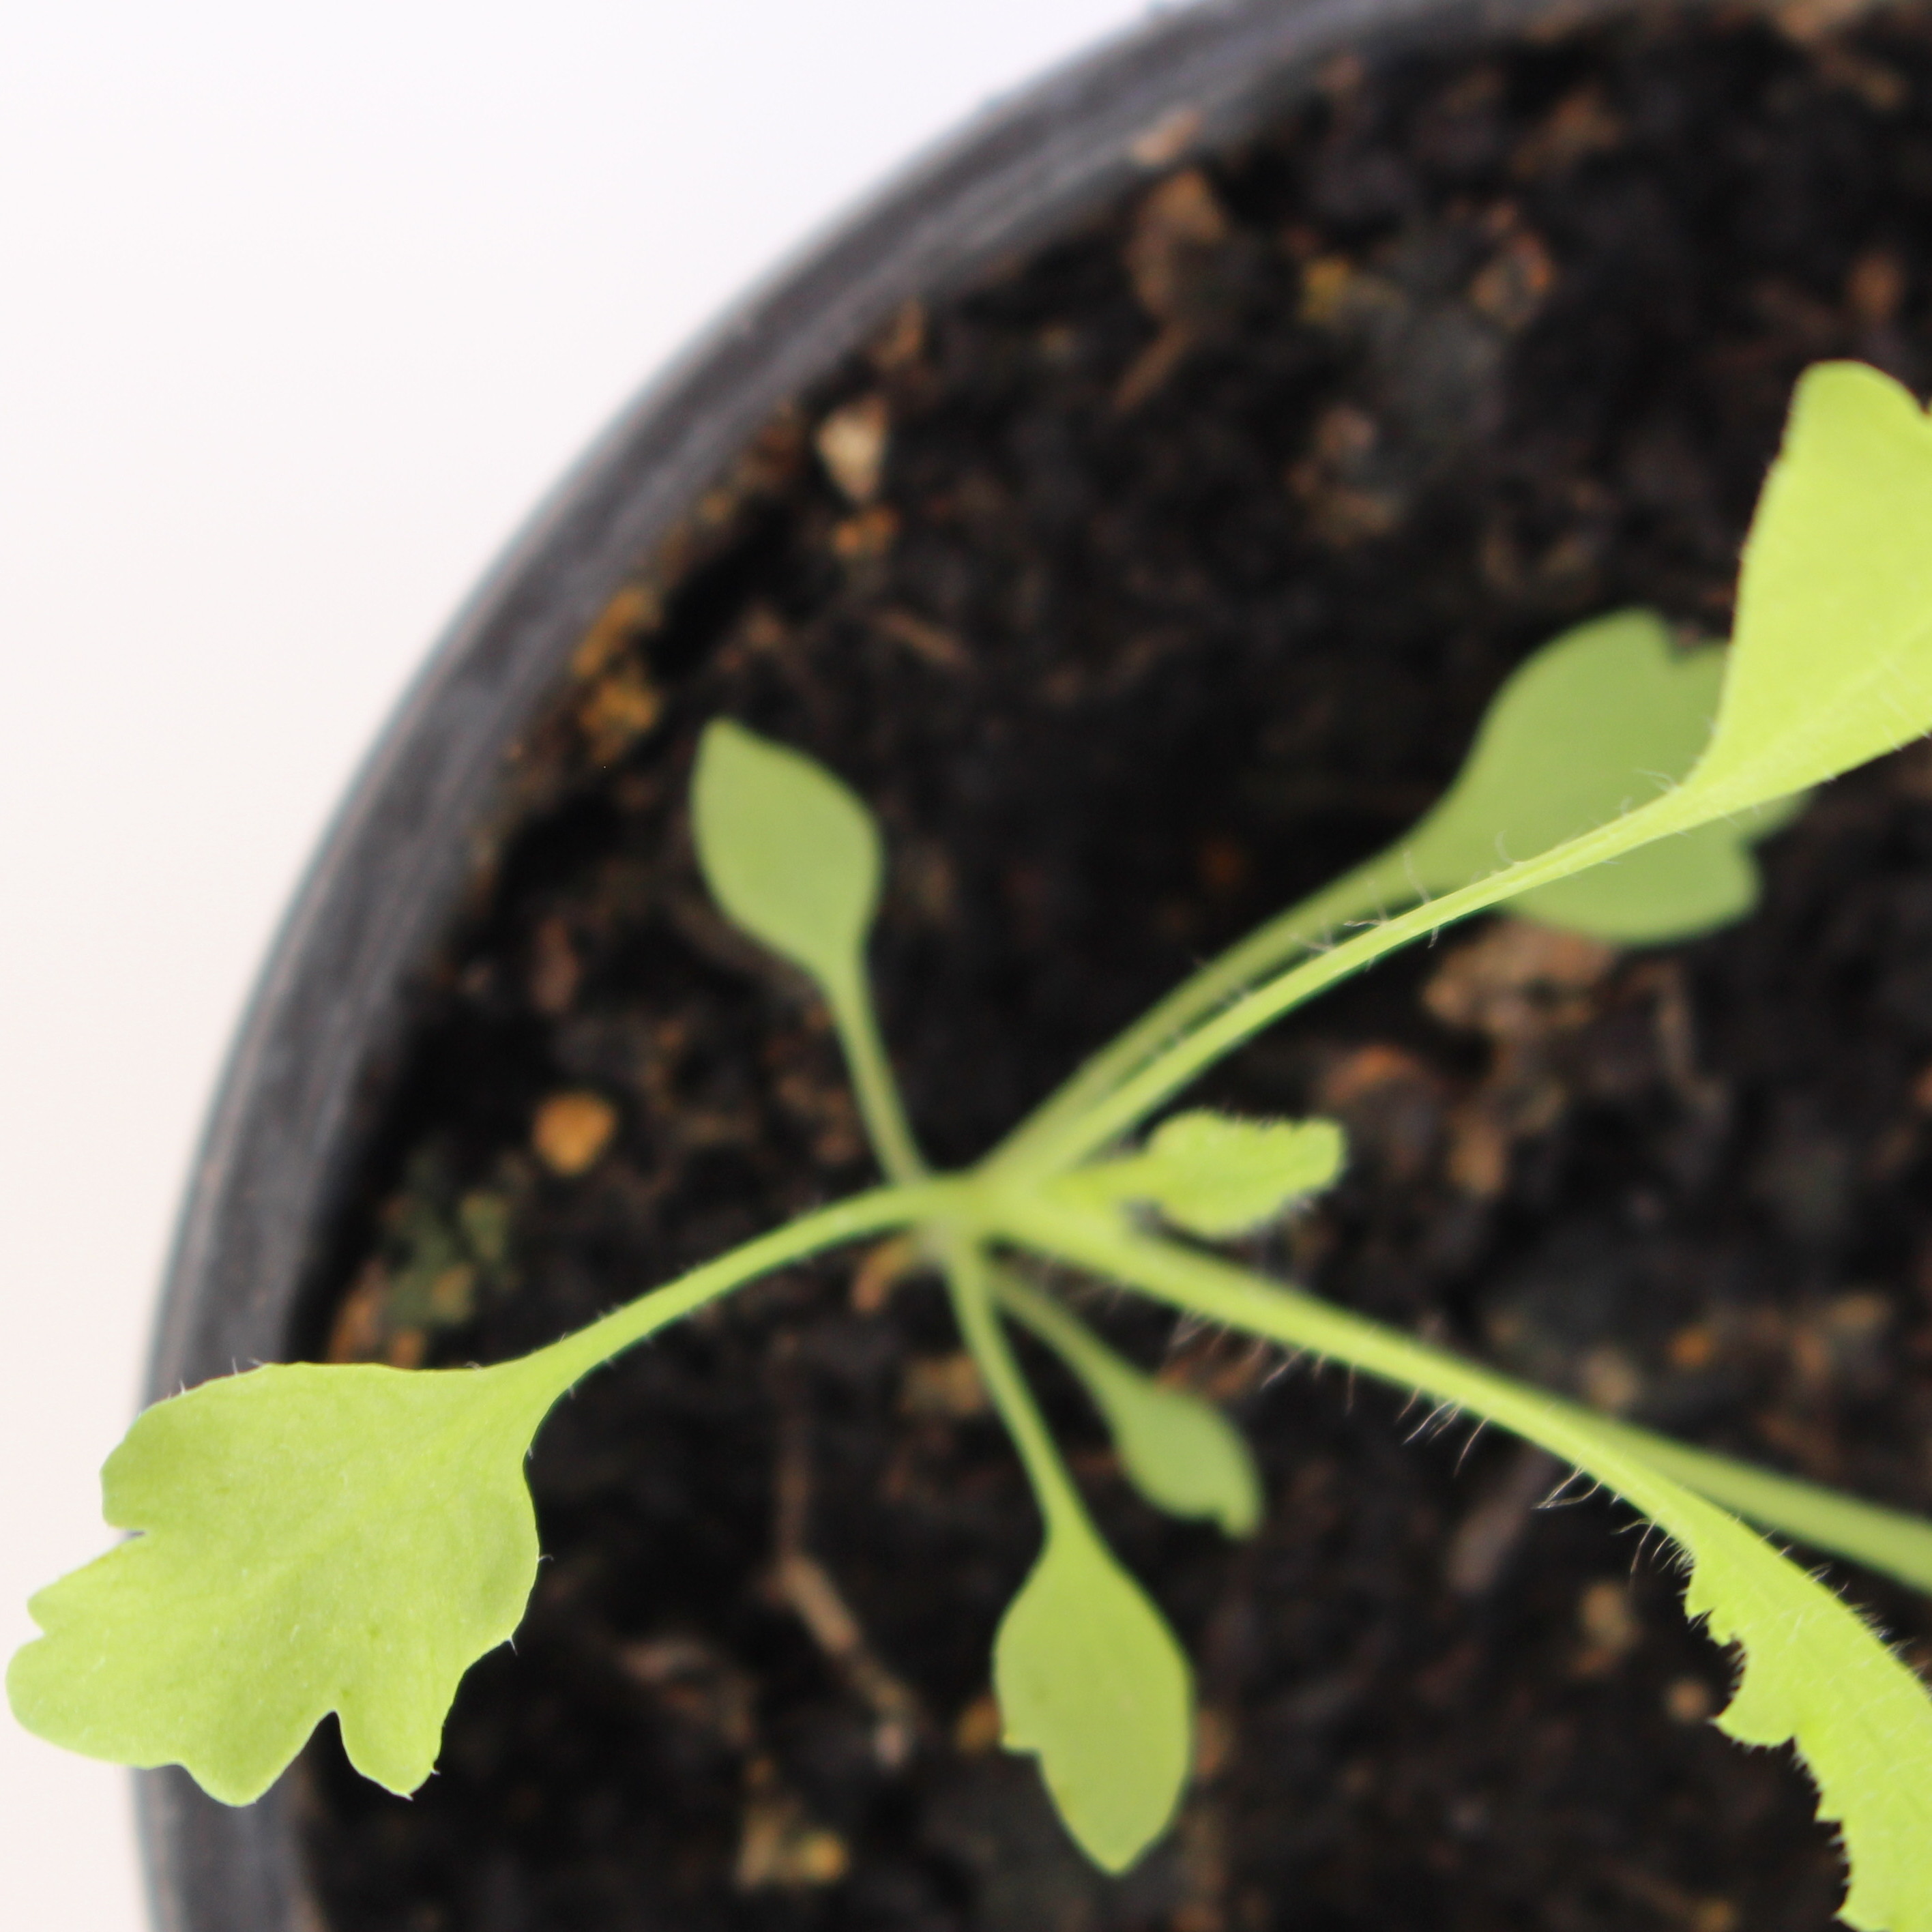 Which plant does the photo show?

Papaver rhoeas
